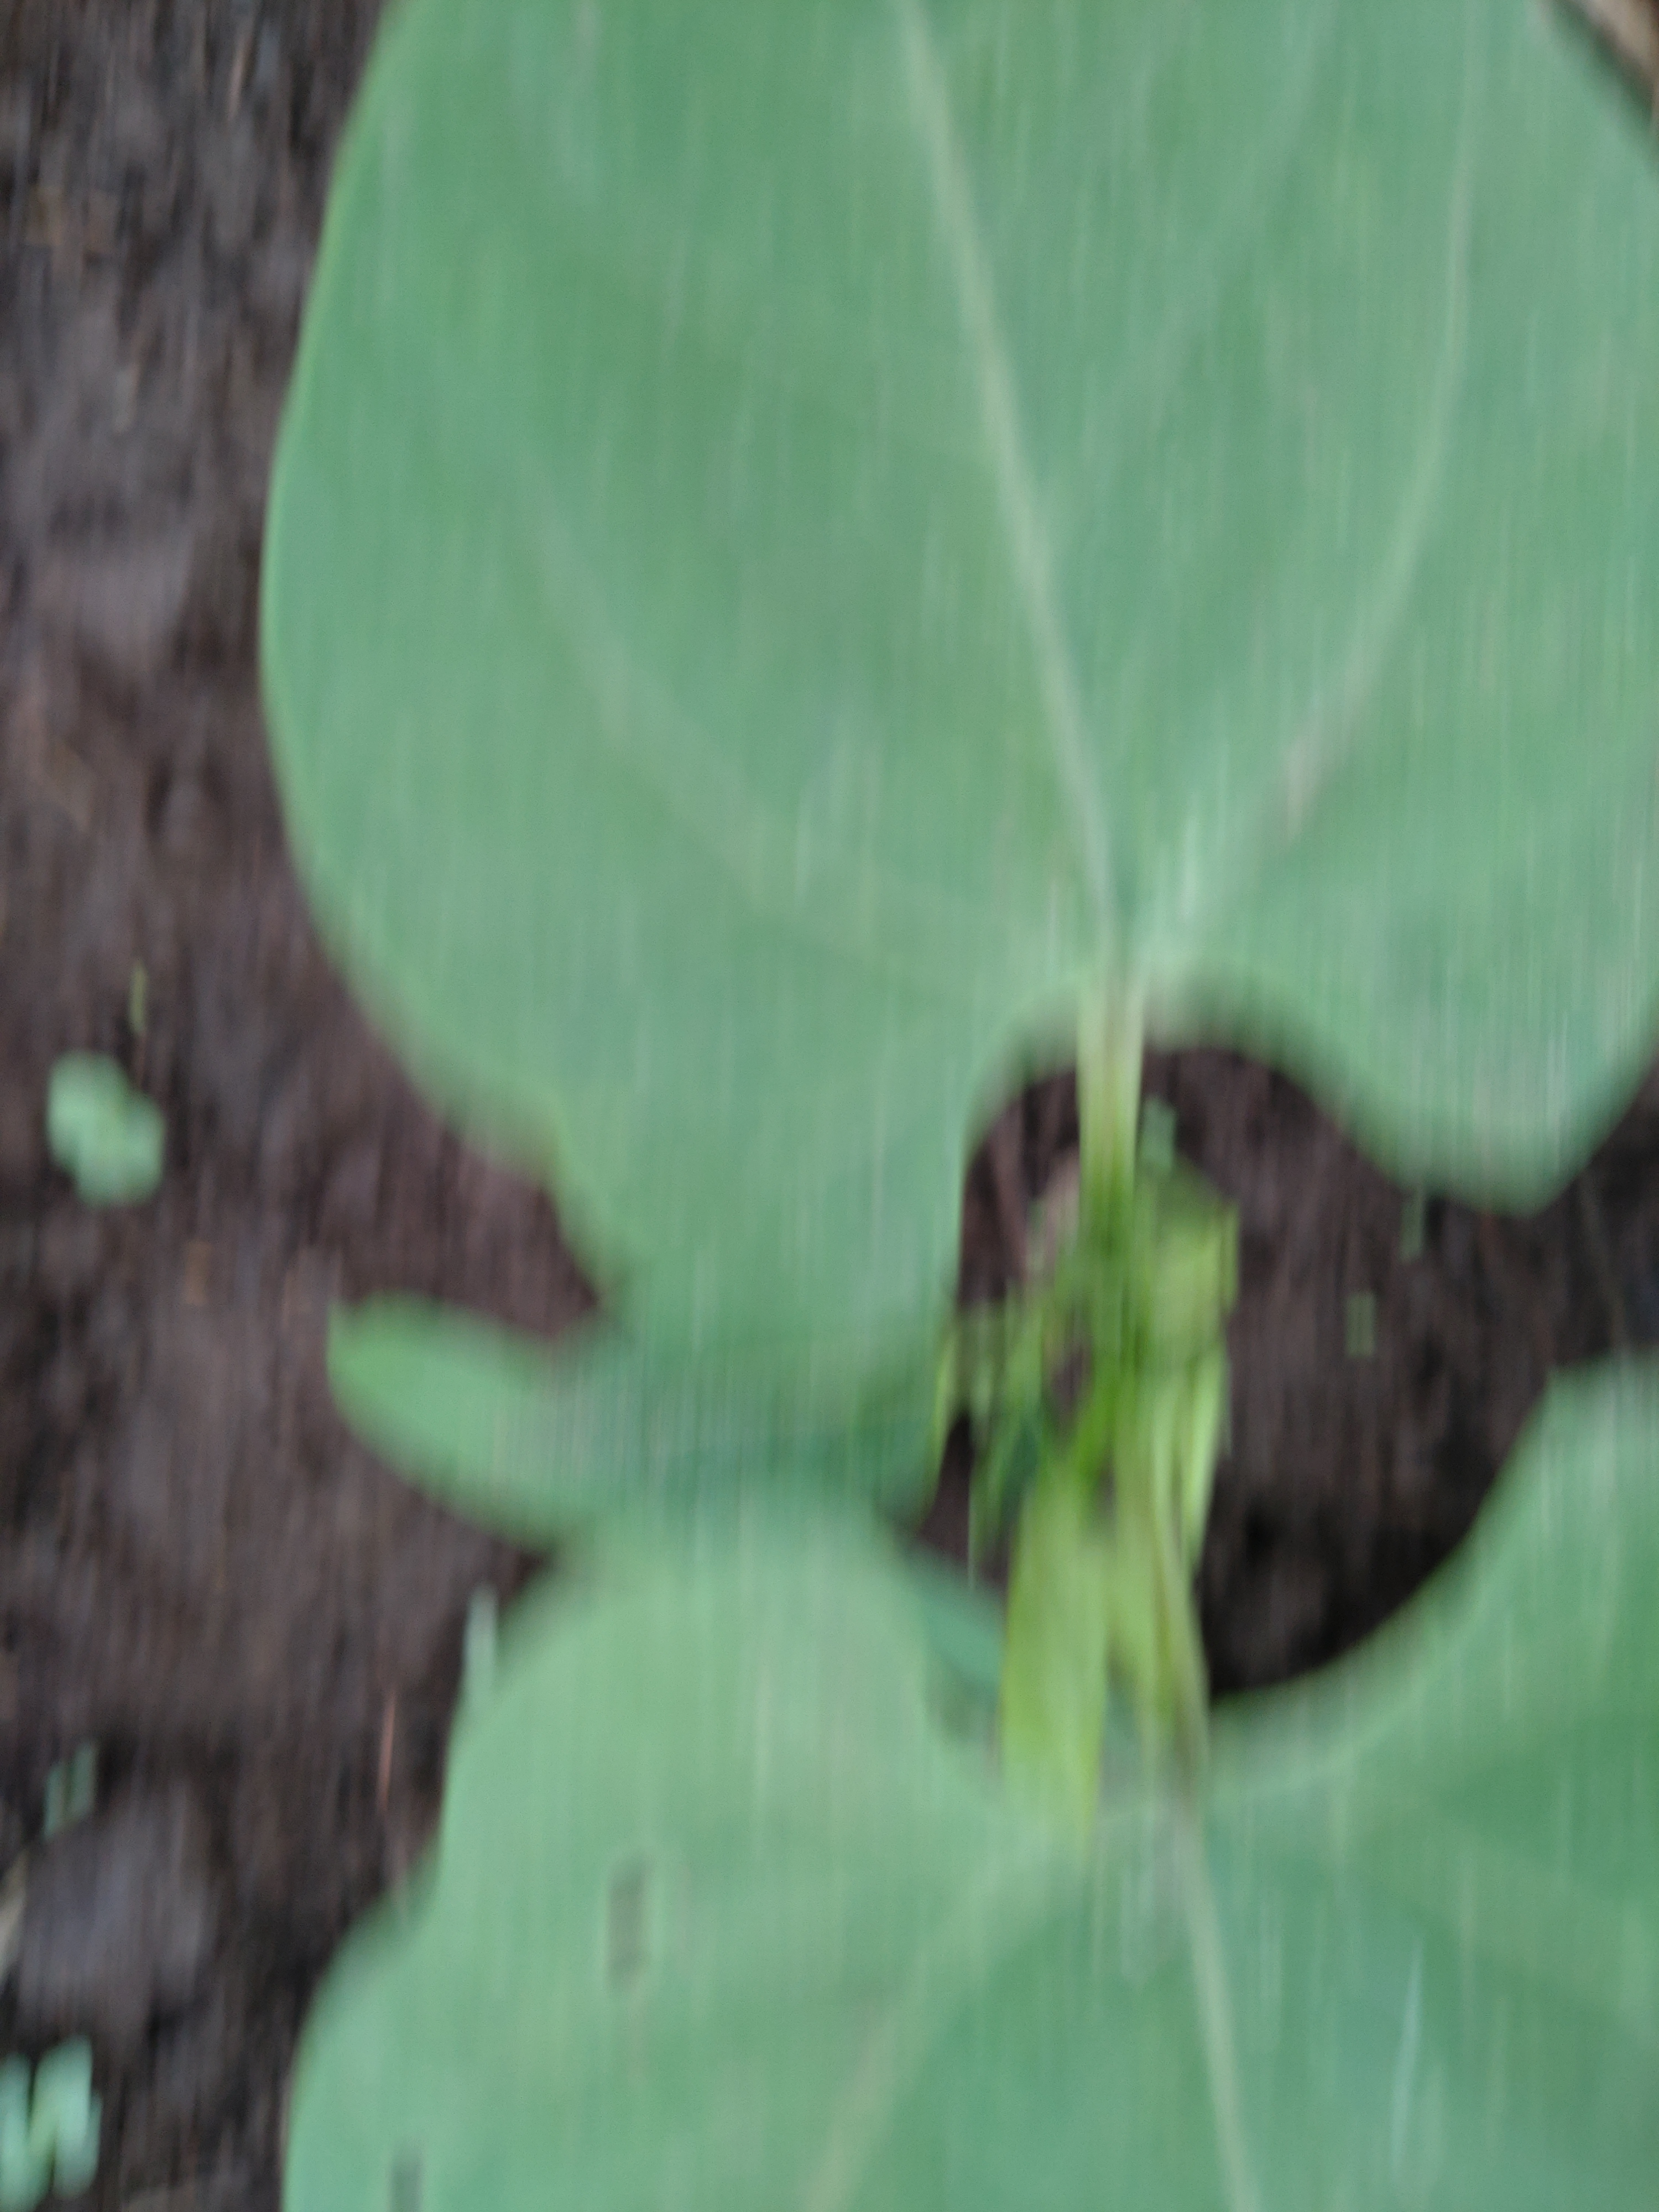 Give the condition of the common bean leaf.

healthy
